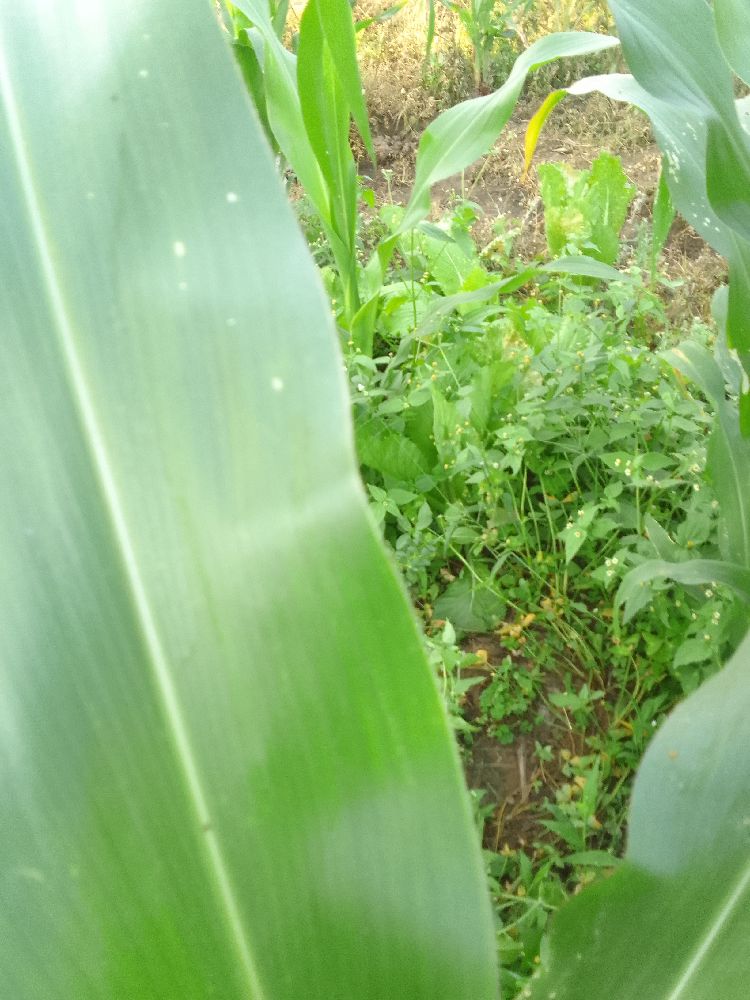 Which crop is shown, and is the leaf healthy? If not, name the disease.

maize, healthy
